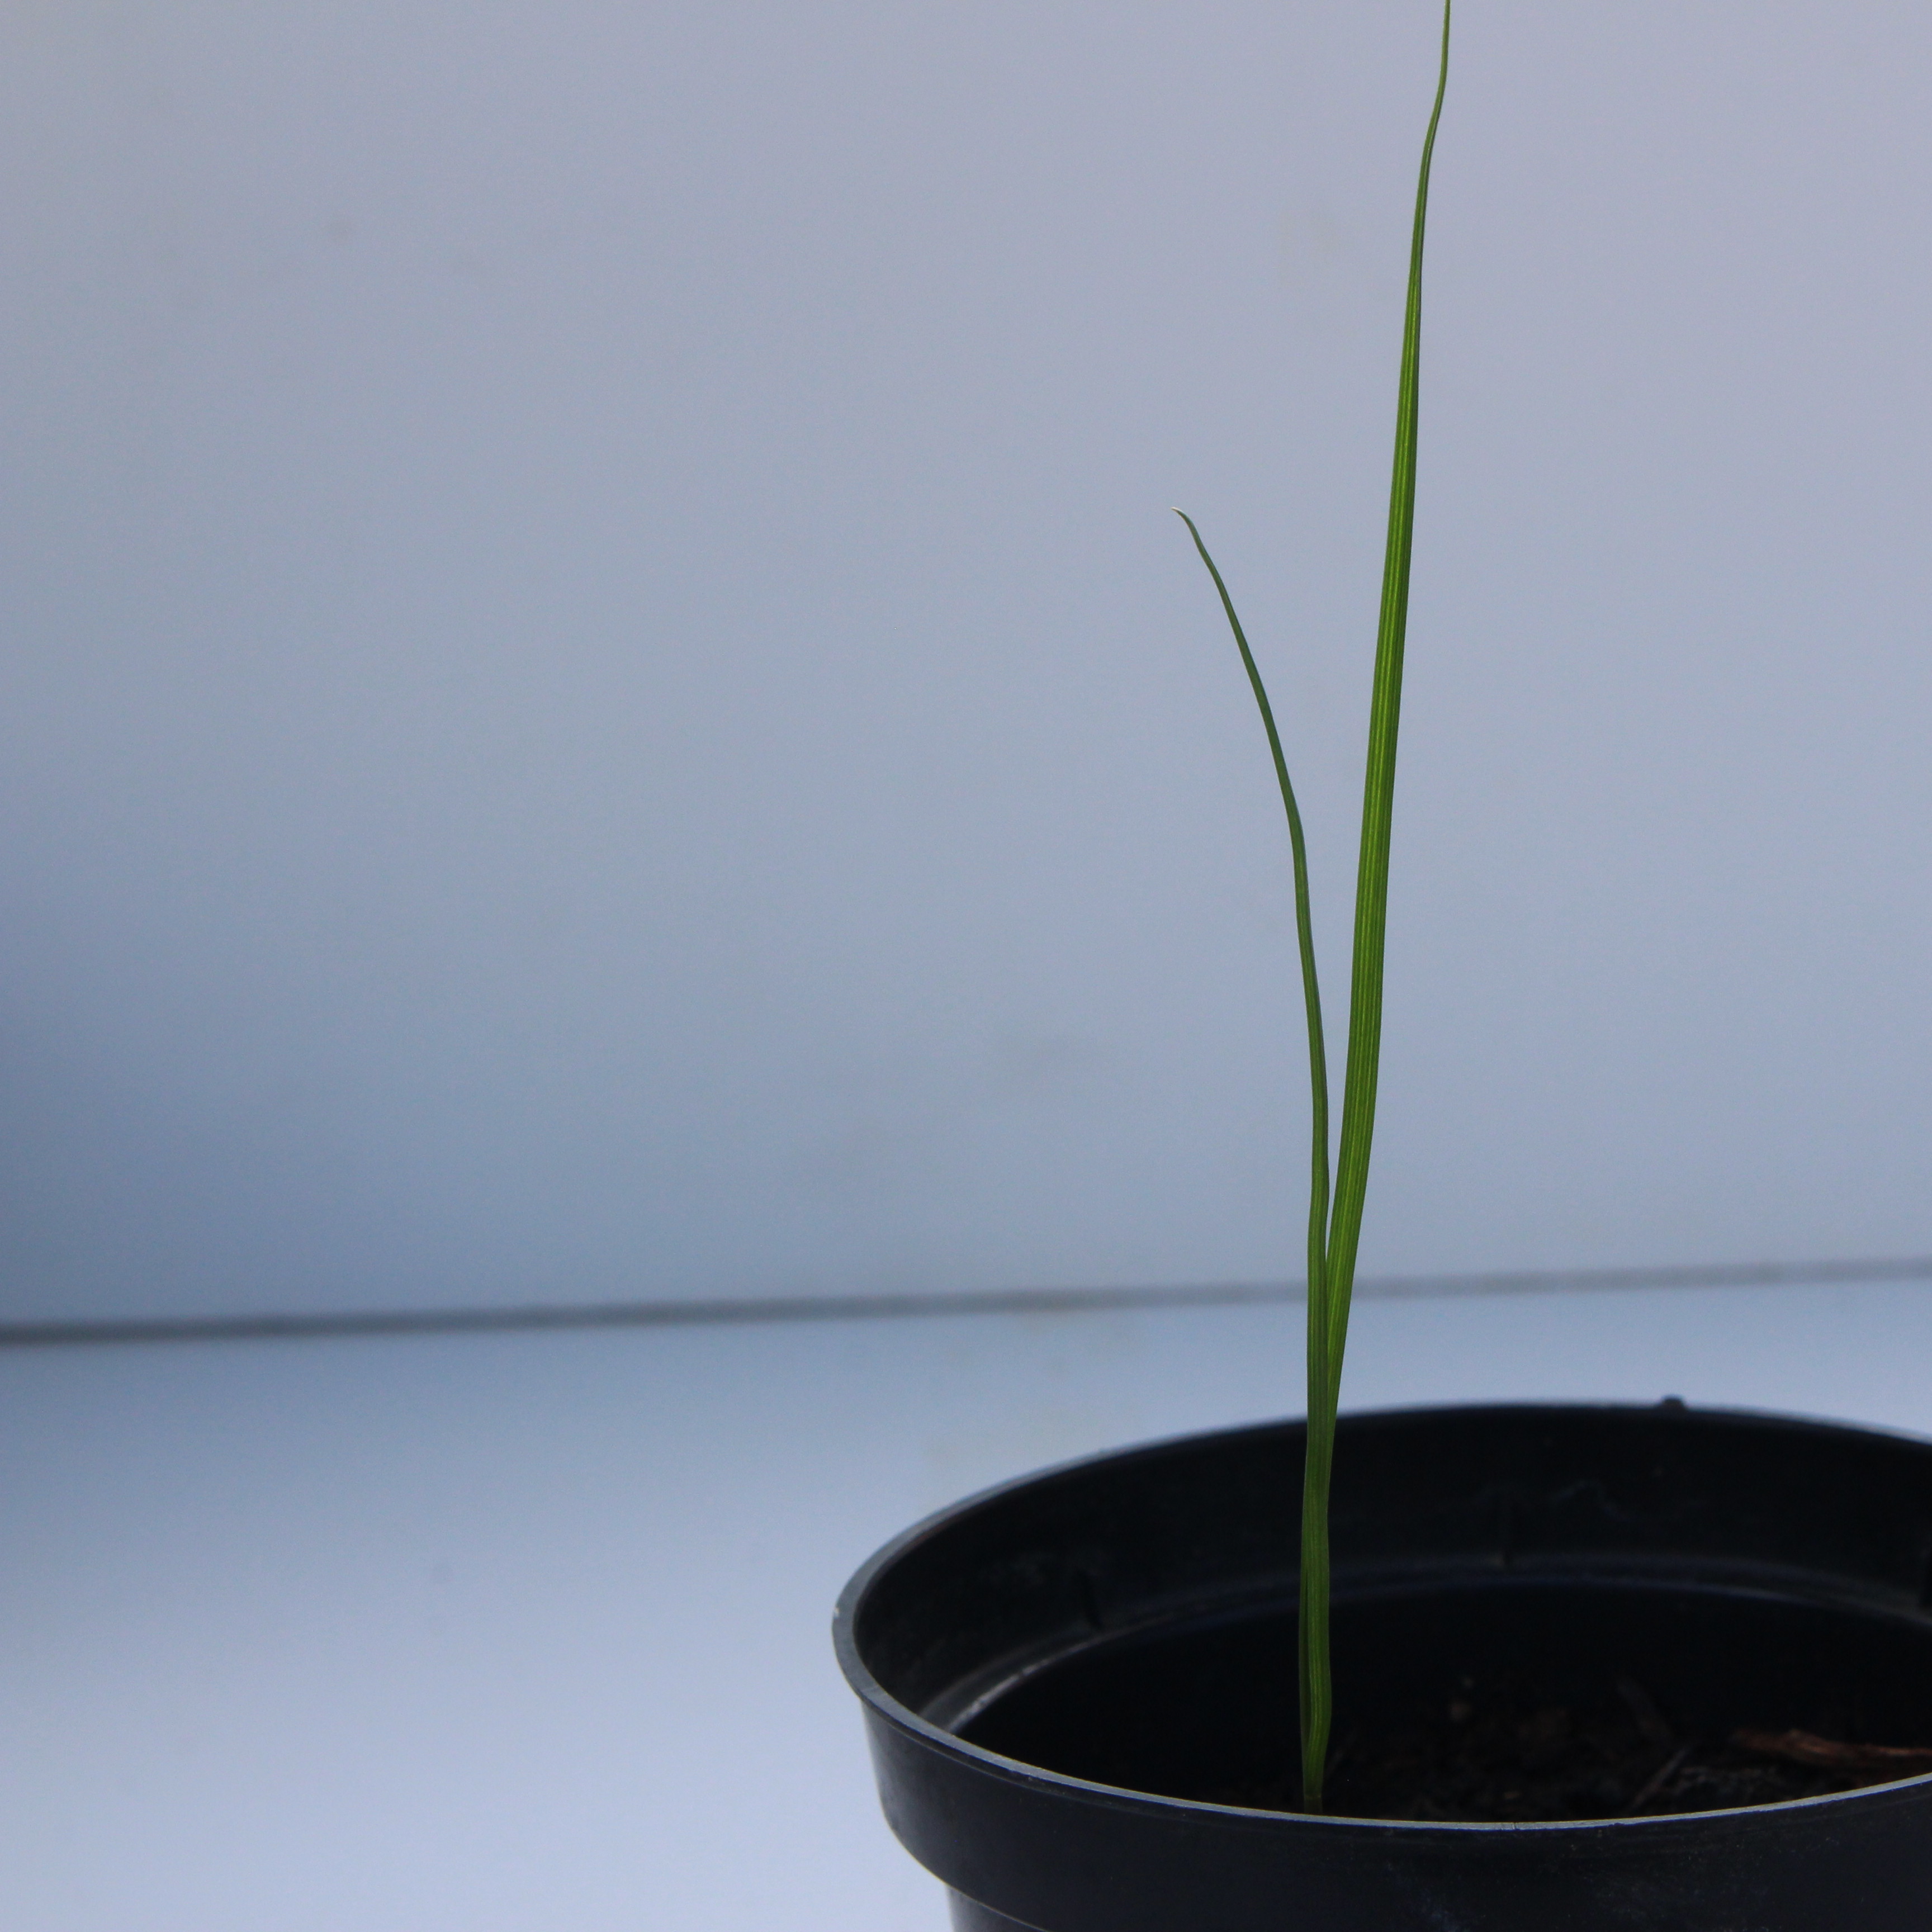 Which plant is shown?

Lolium multiflorum
